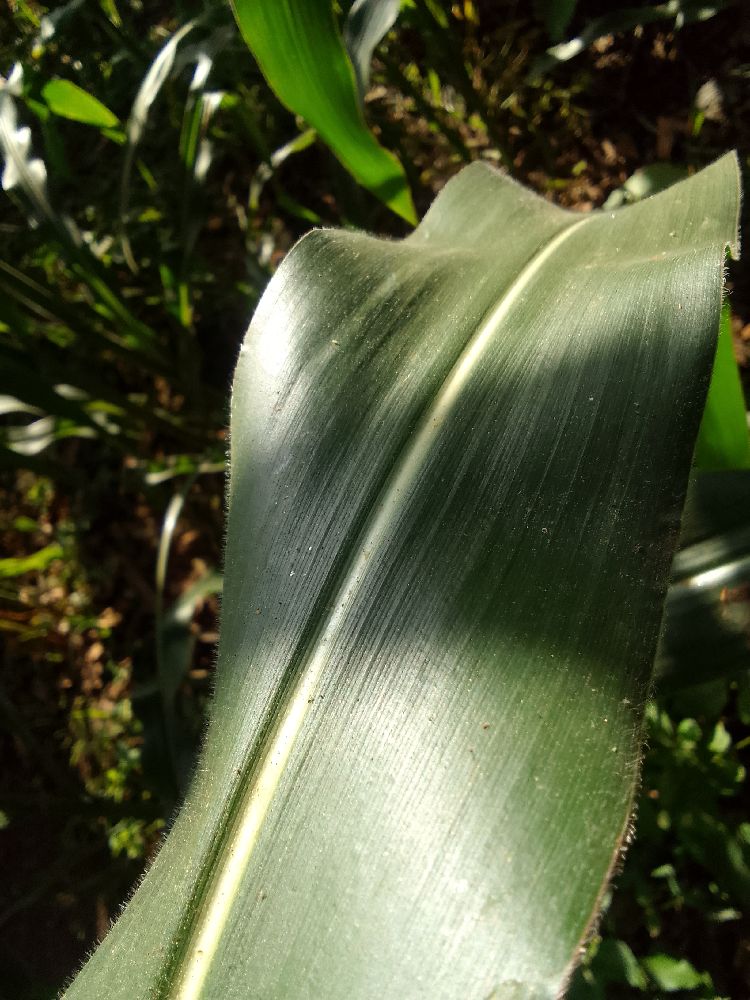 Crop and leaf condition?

maize, healthy
